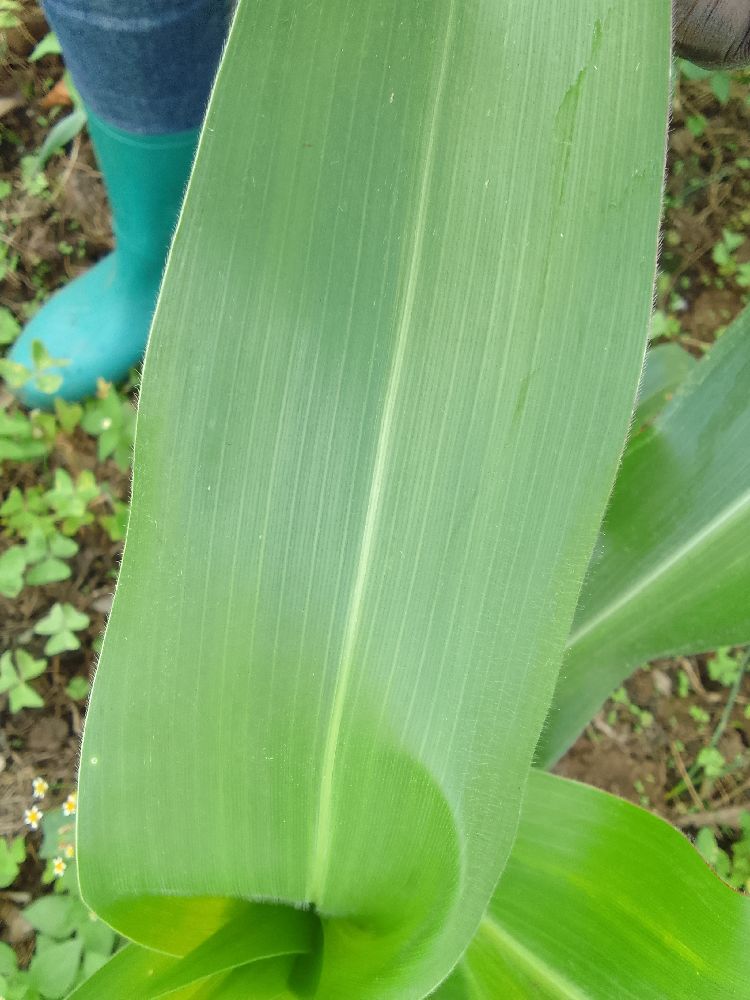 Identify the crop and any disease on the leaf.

maize, healthy
